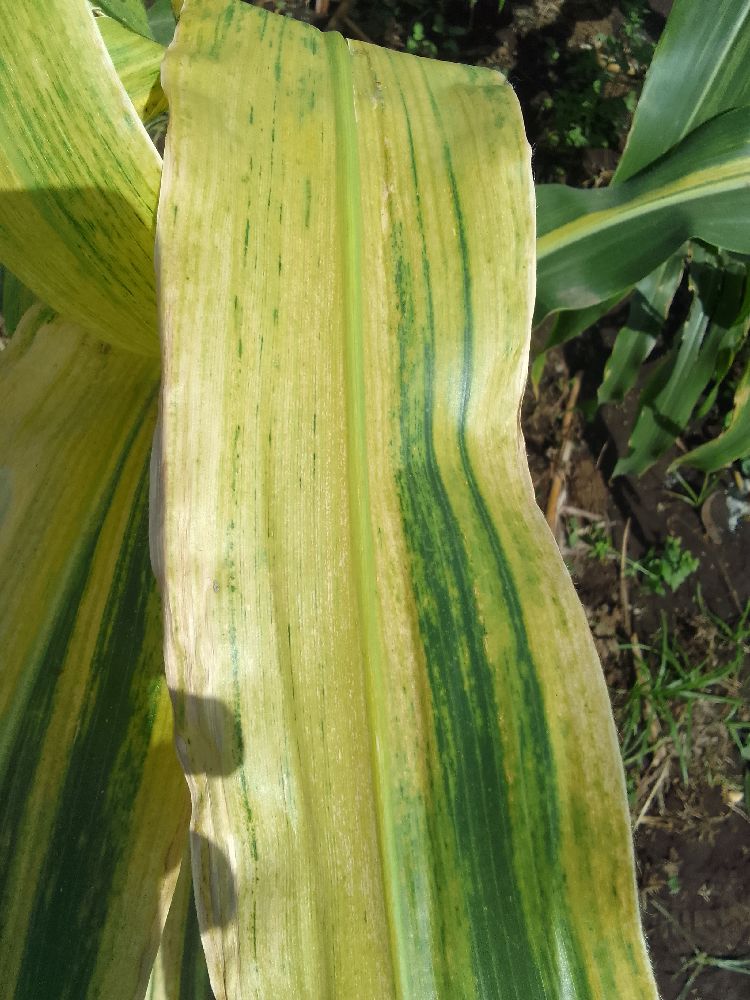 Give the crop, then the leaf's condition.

maize, maize lethal necrosis
